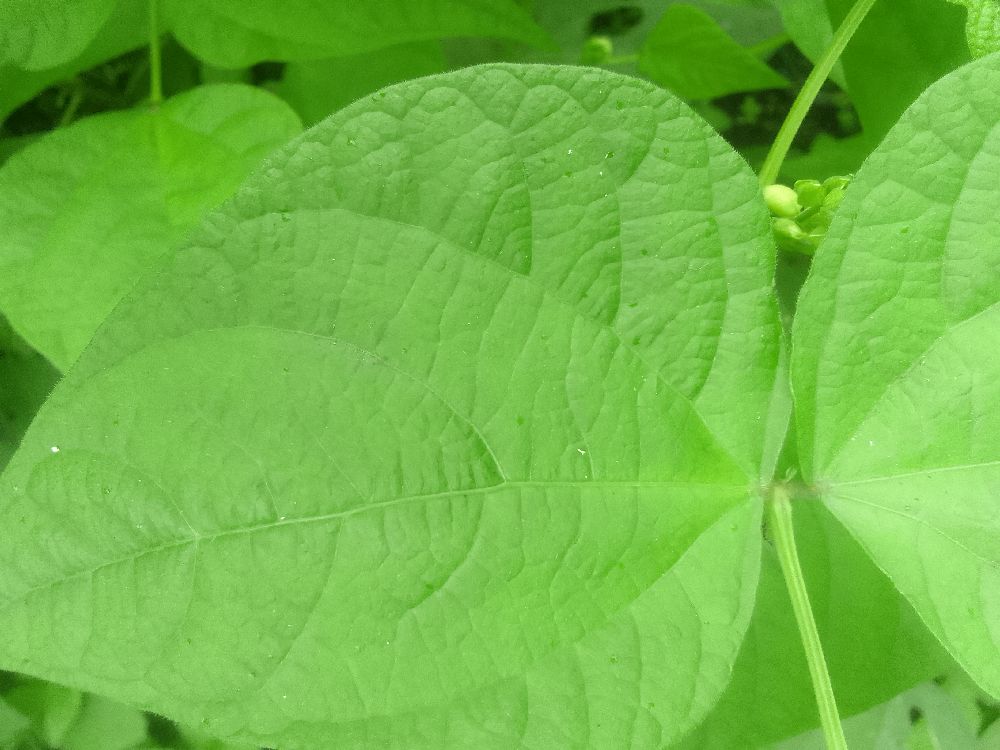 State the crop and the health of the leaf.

common bean, healthy
